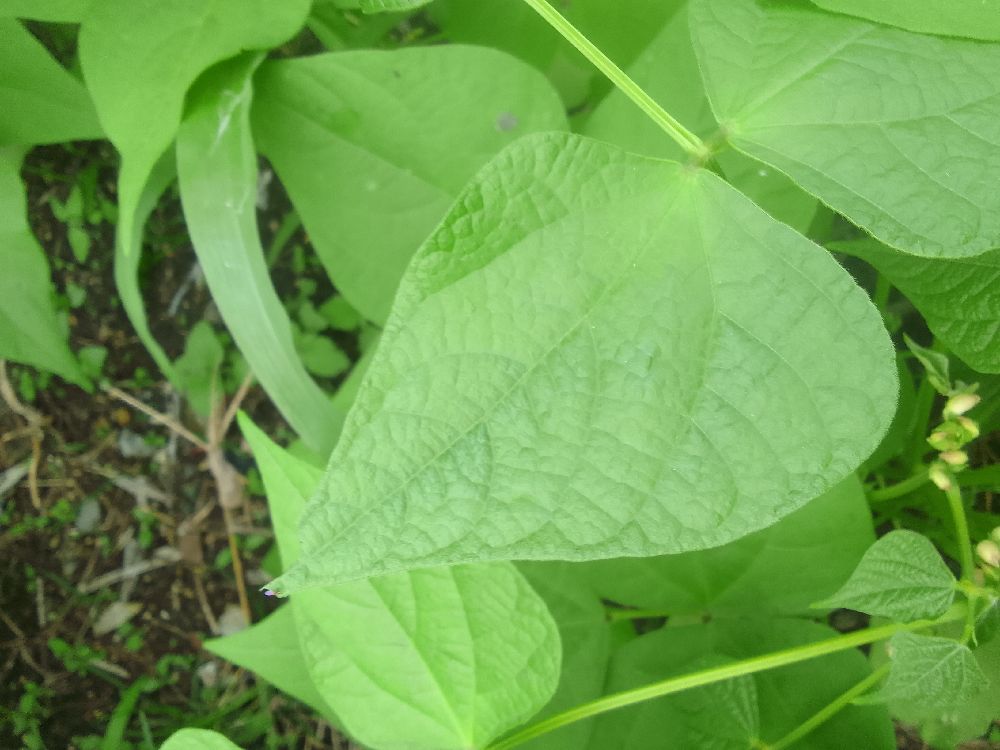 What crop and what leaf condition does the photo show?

common bean, healthy
